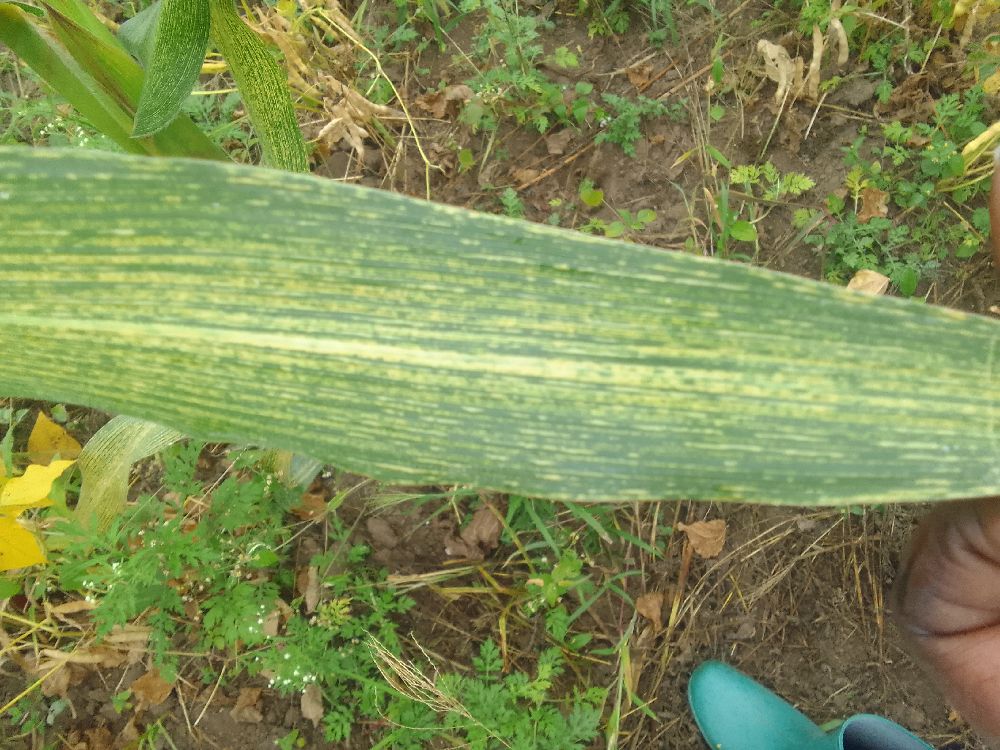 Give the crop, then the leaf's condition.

maize, maize streak virus
